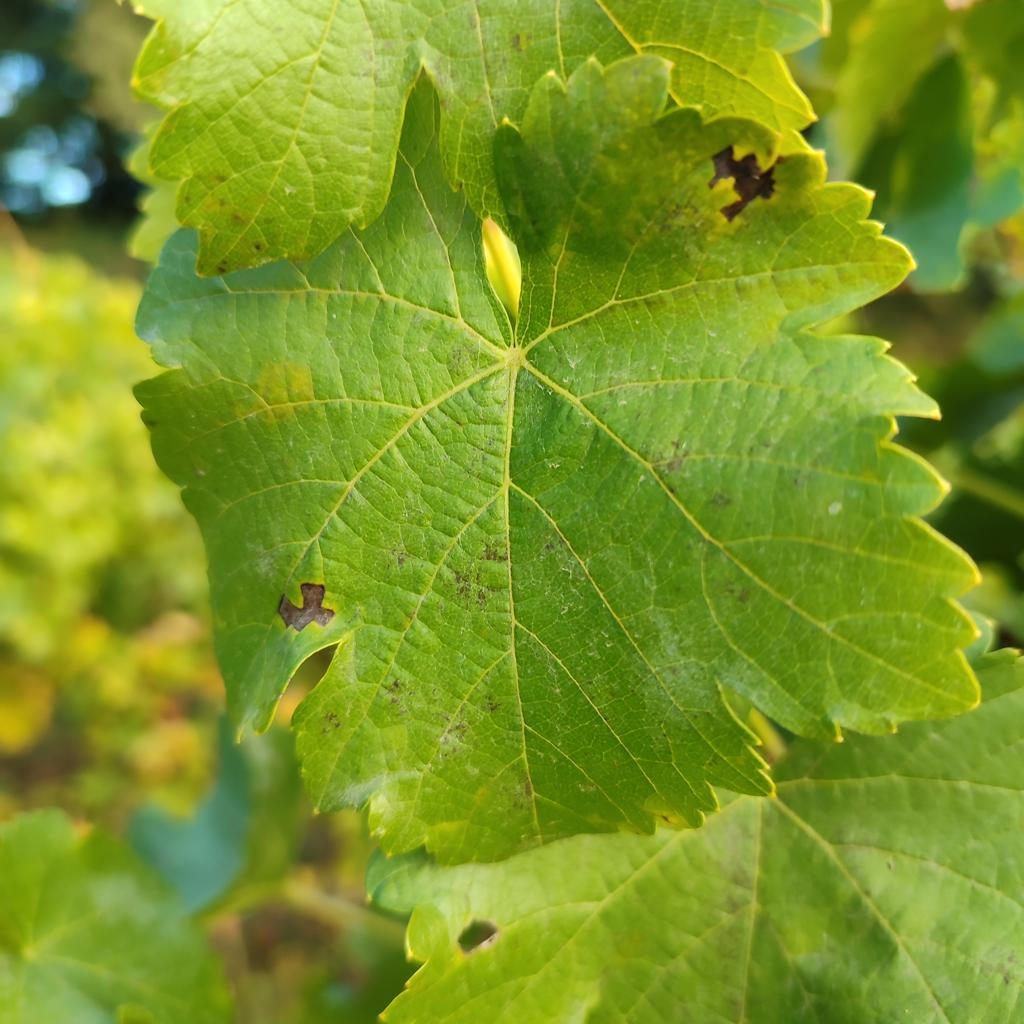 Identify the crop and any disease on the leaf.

grapevine, powdery mildew
